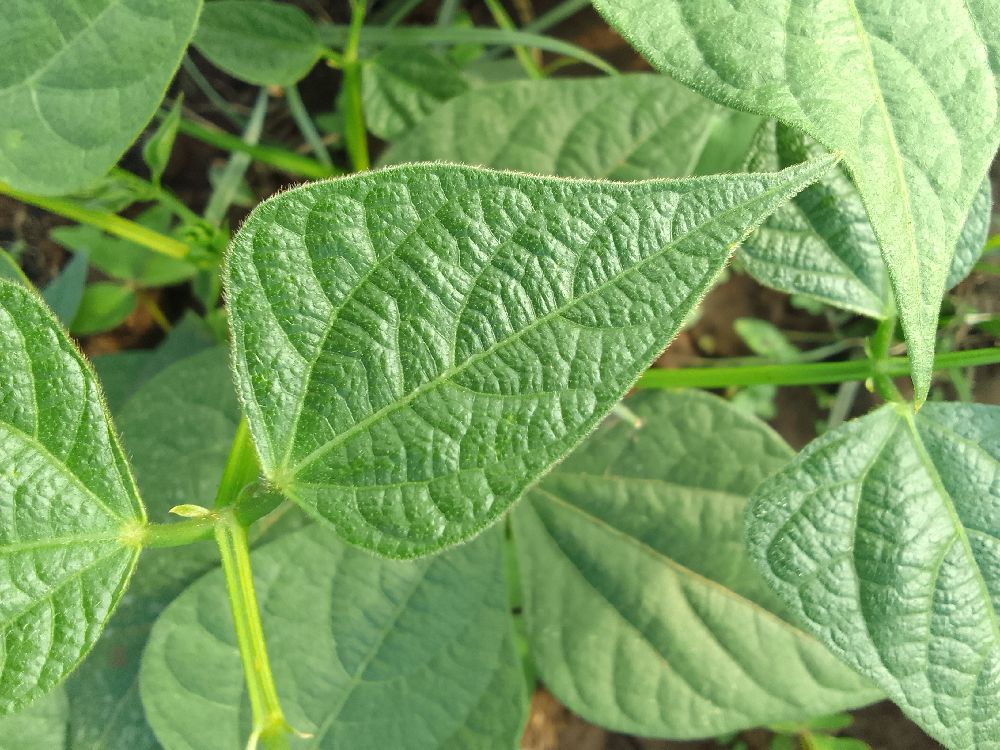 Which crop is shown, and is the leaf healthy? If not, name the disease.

common bean, healthy
